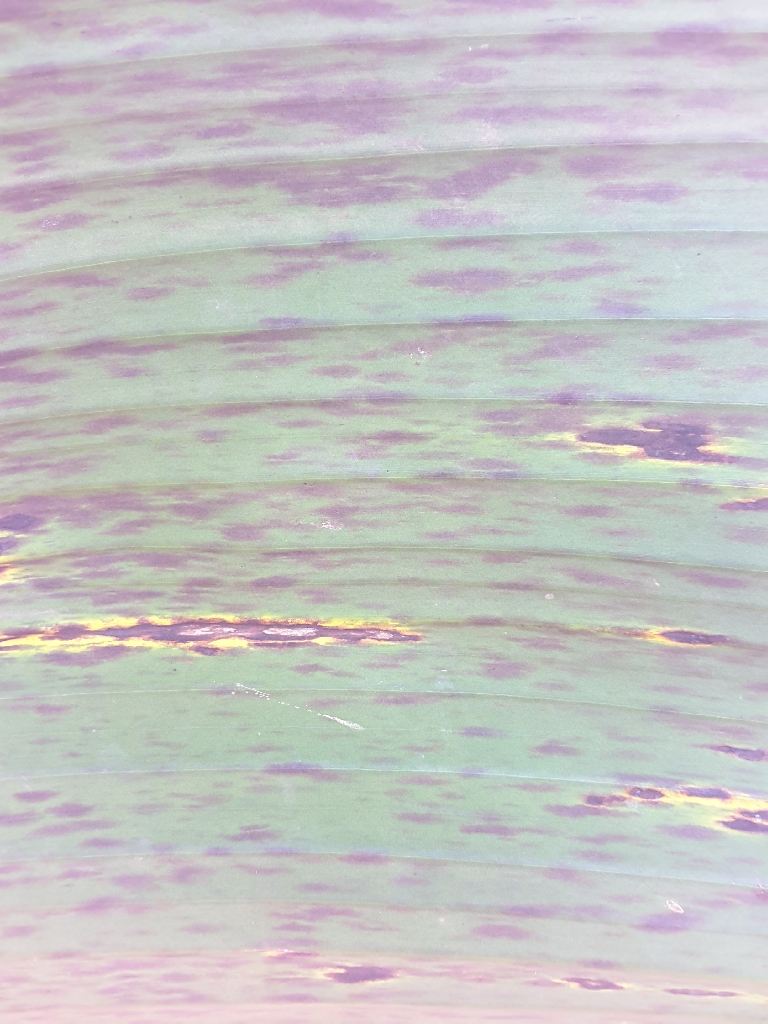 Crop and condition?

banana, black sigatoka
